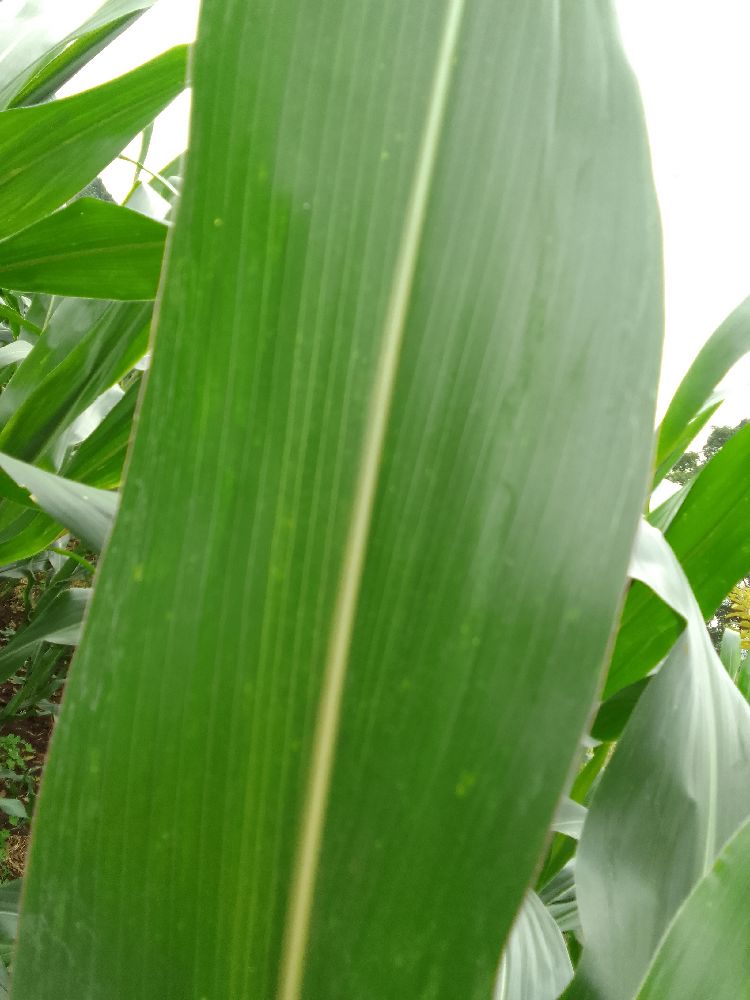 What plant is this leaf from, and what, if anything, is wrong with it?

maize, healthy
